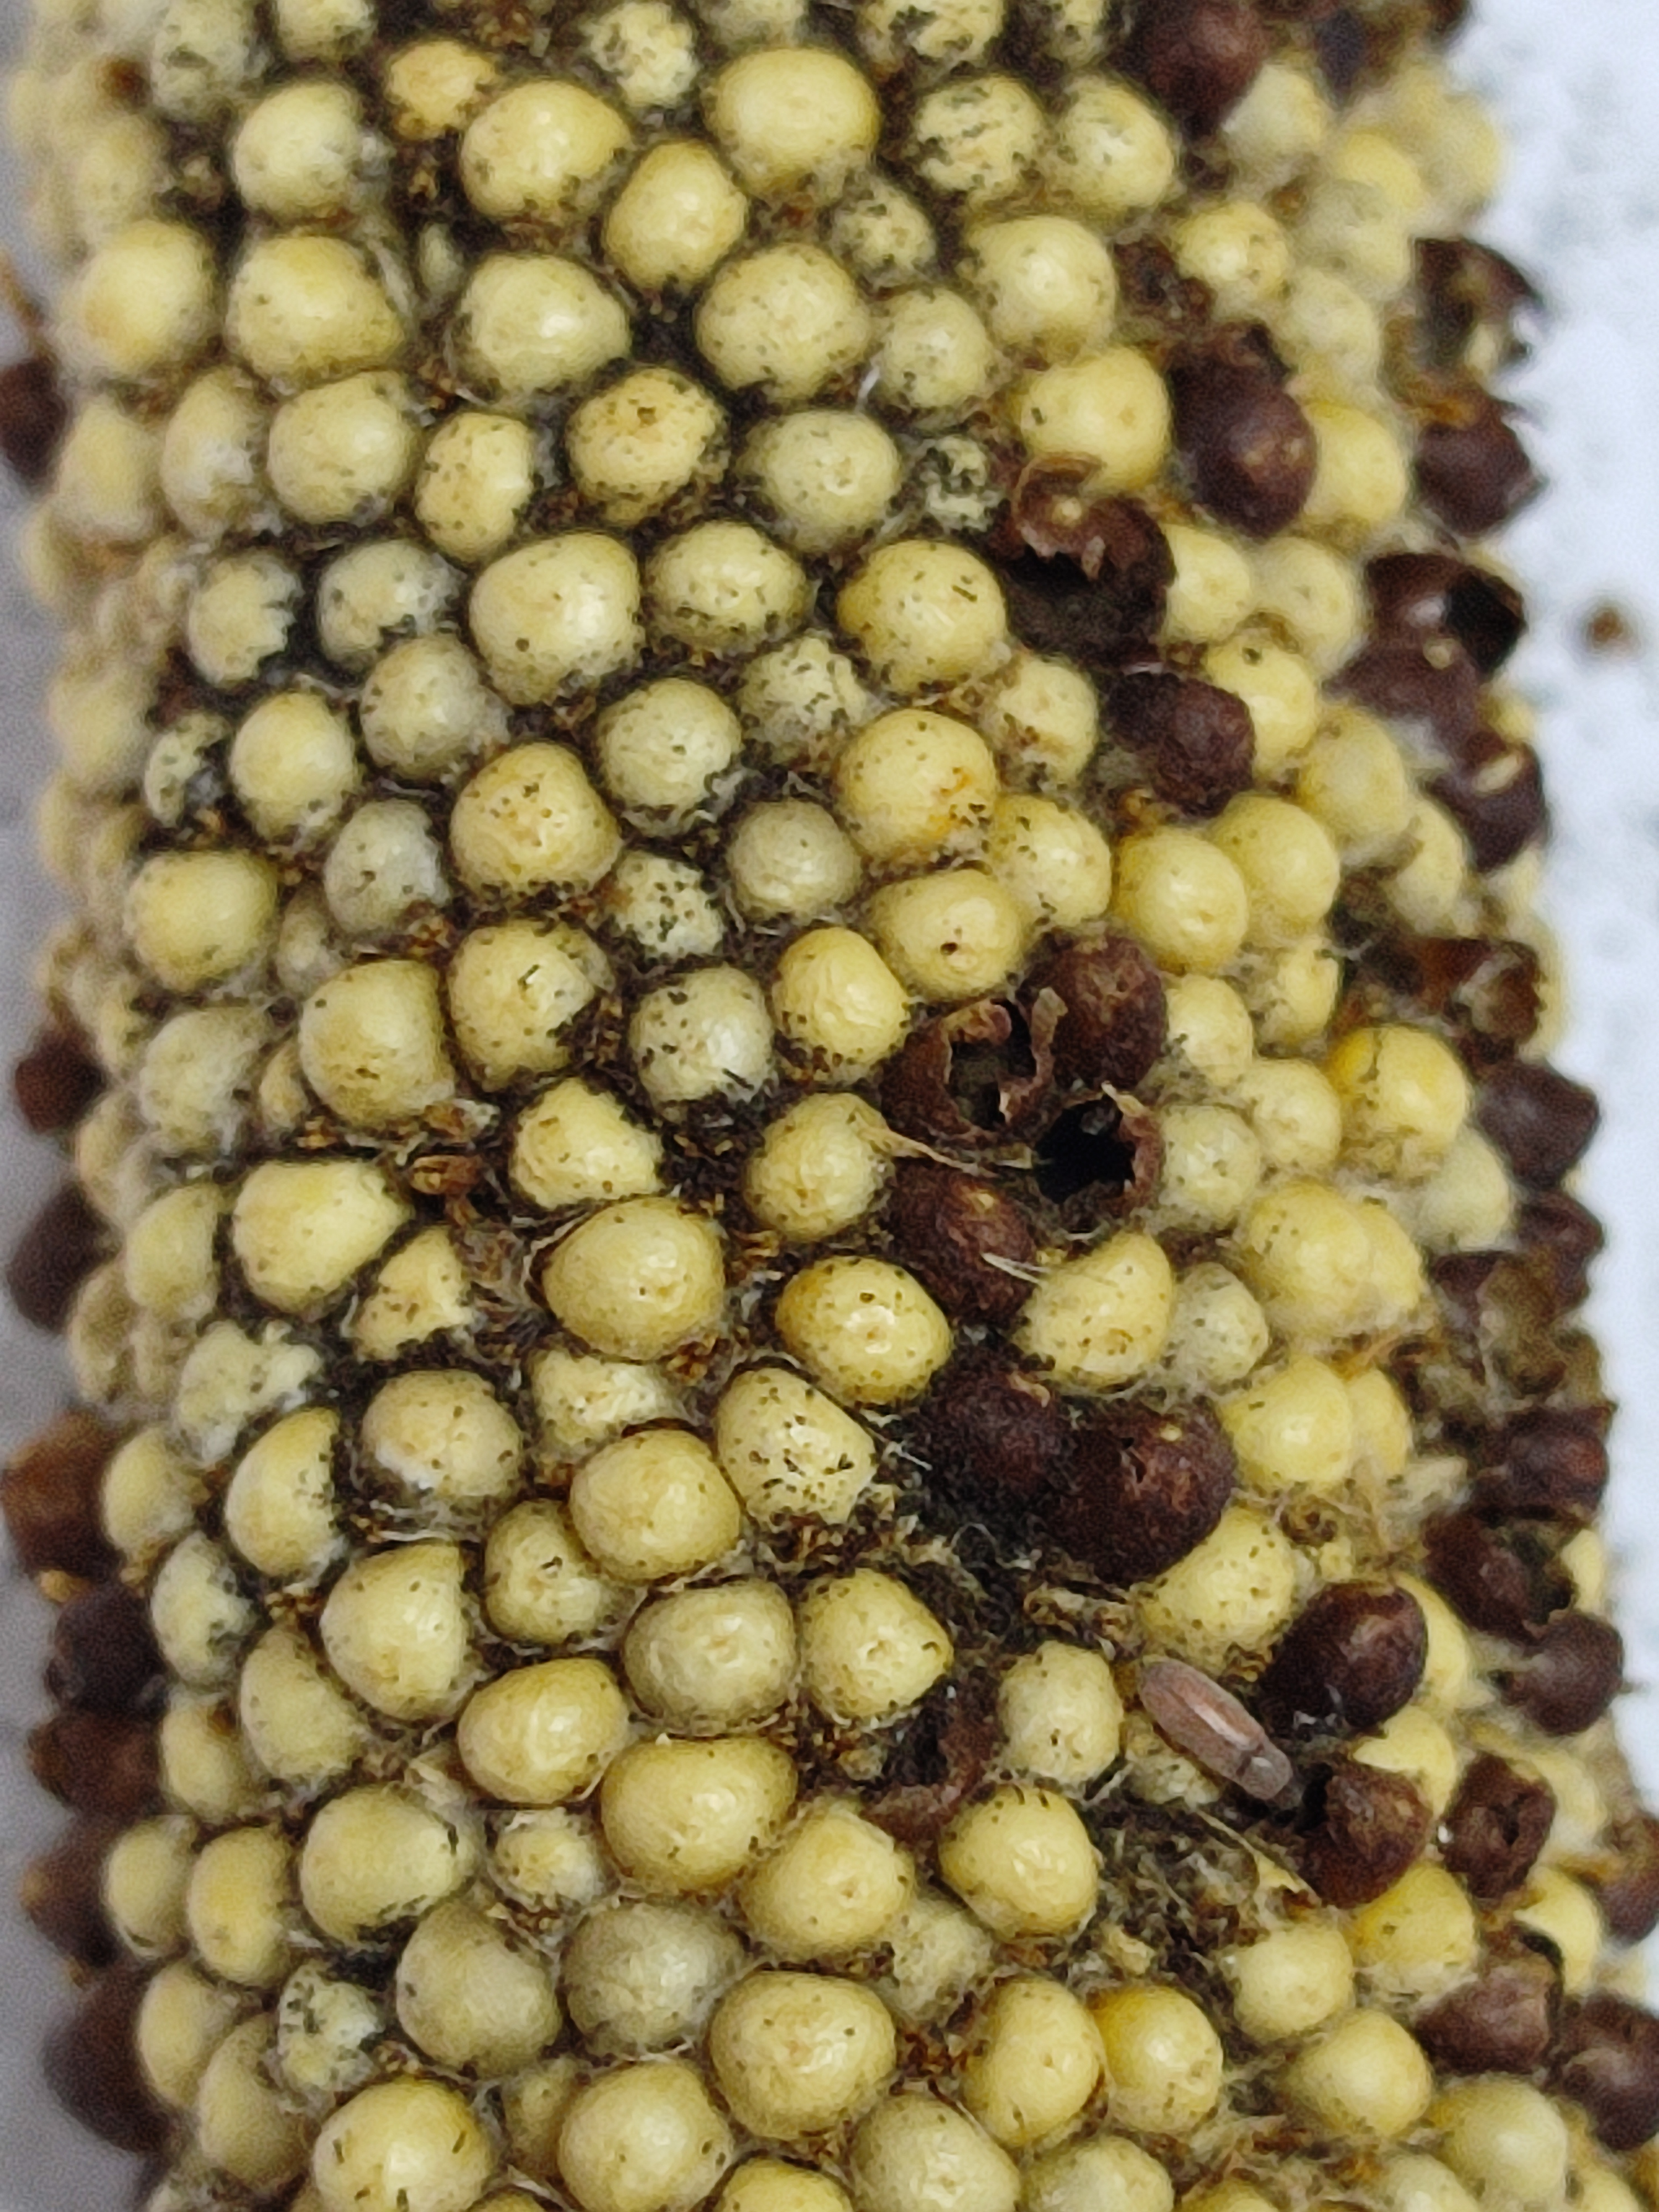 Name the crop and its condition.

pearl millet, smut
